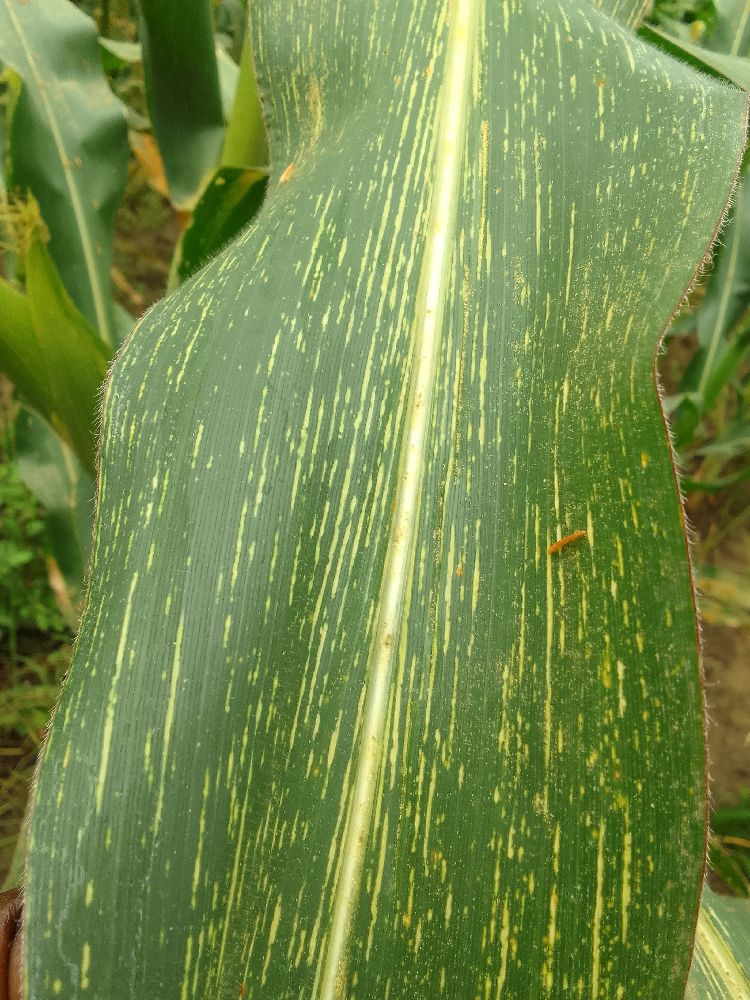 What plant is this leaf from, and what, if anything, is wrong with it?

maize, maize streak virus
